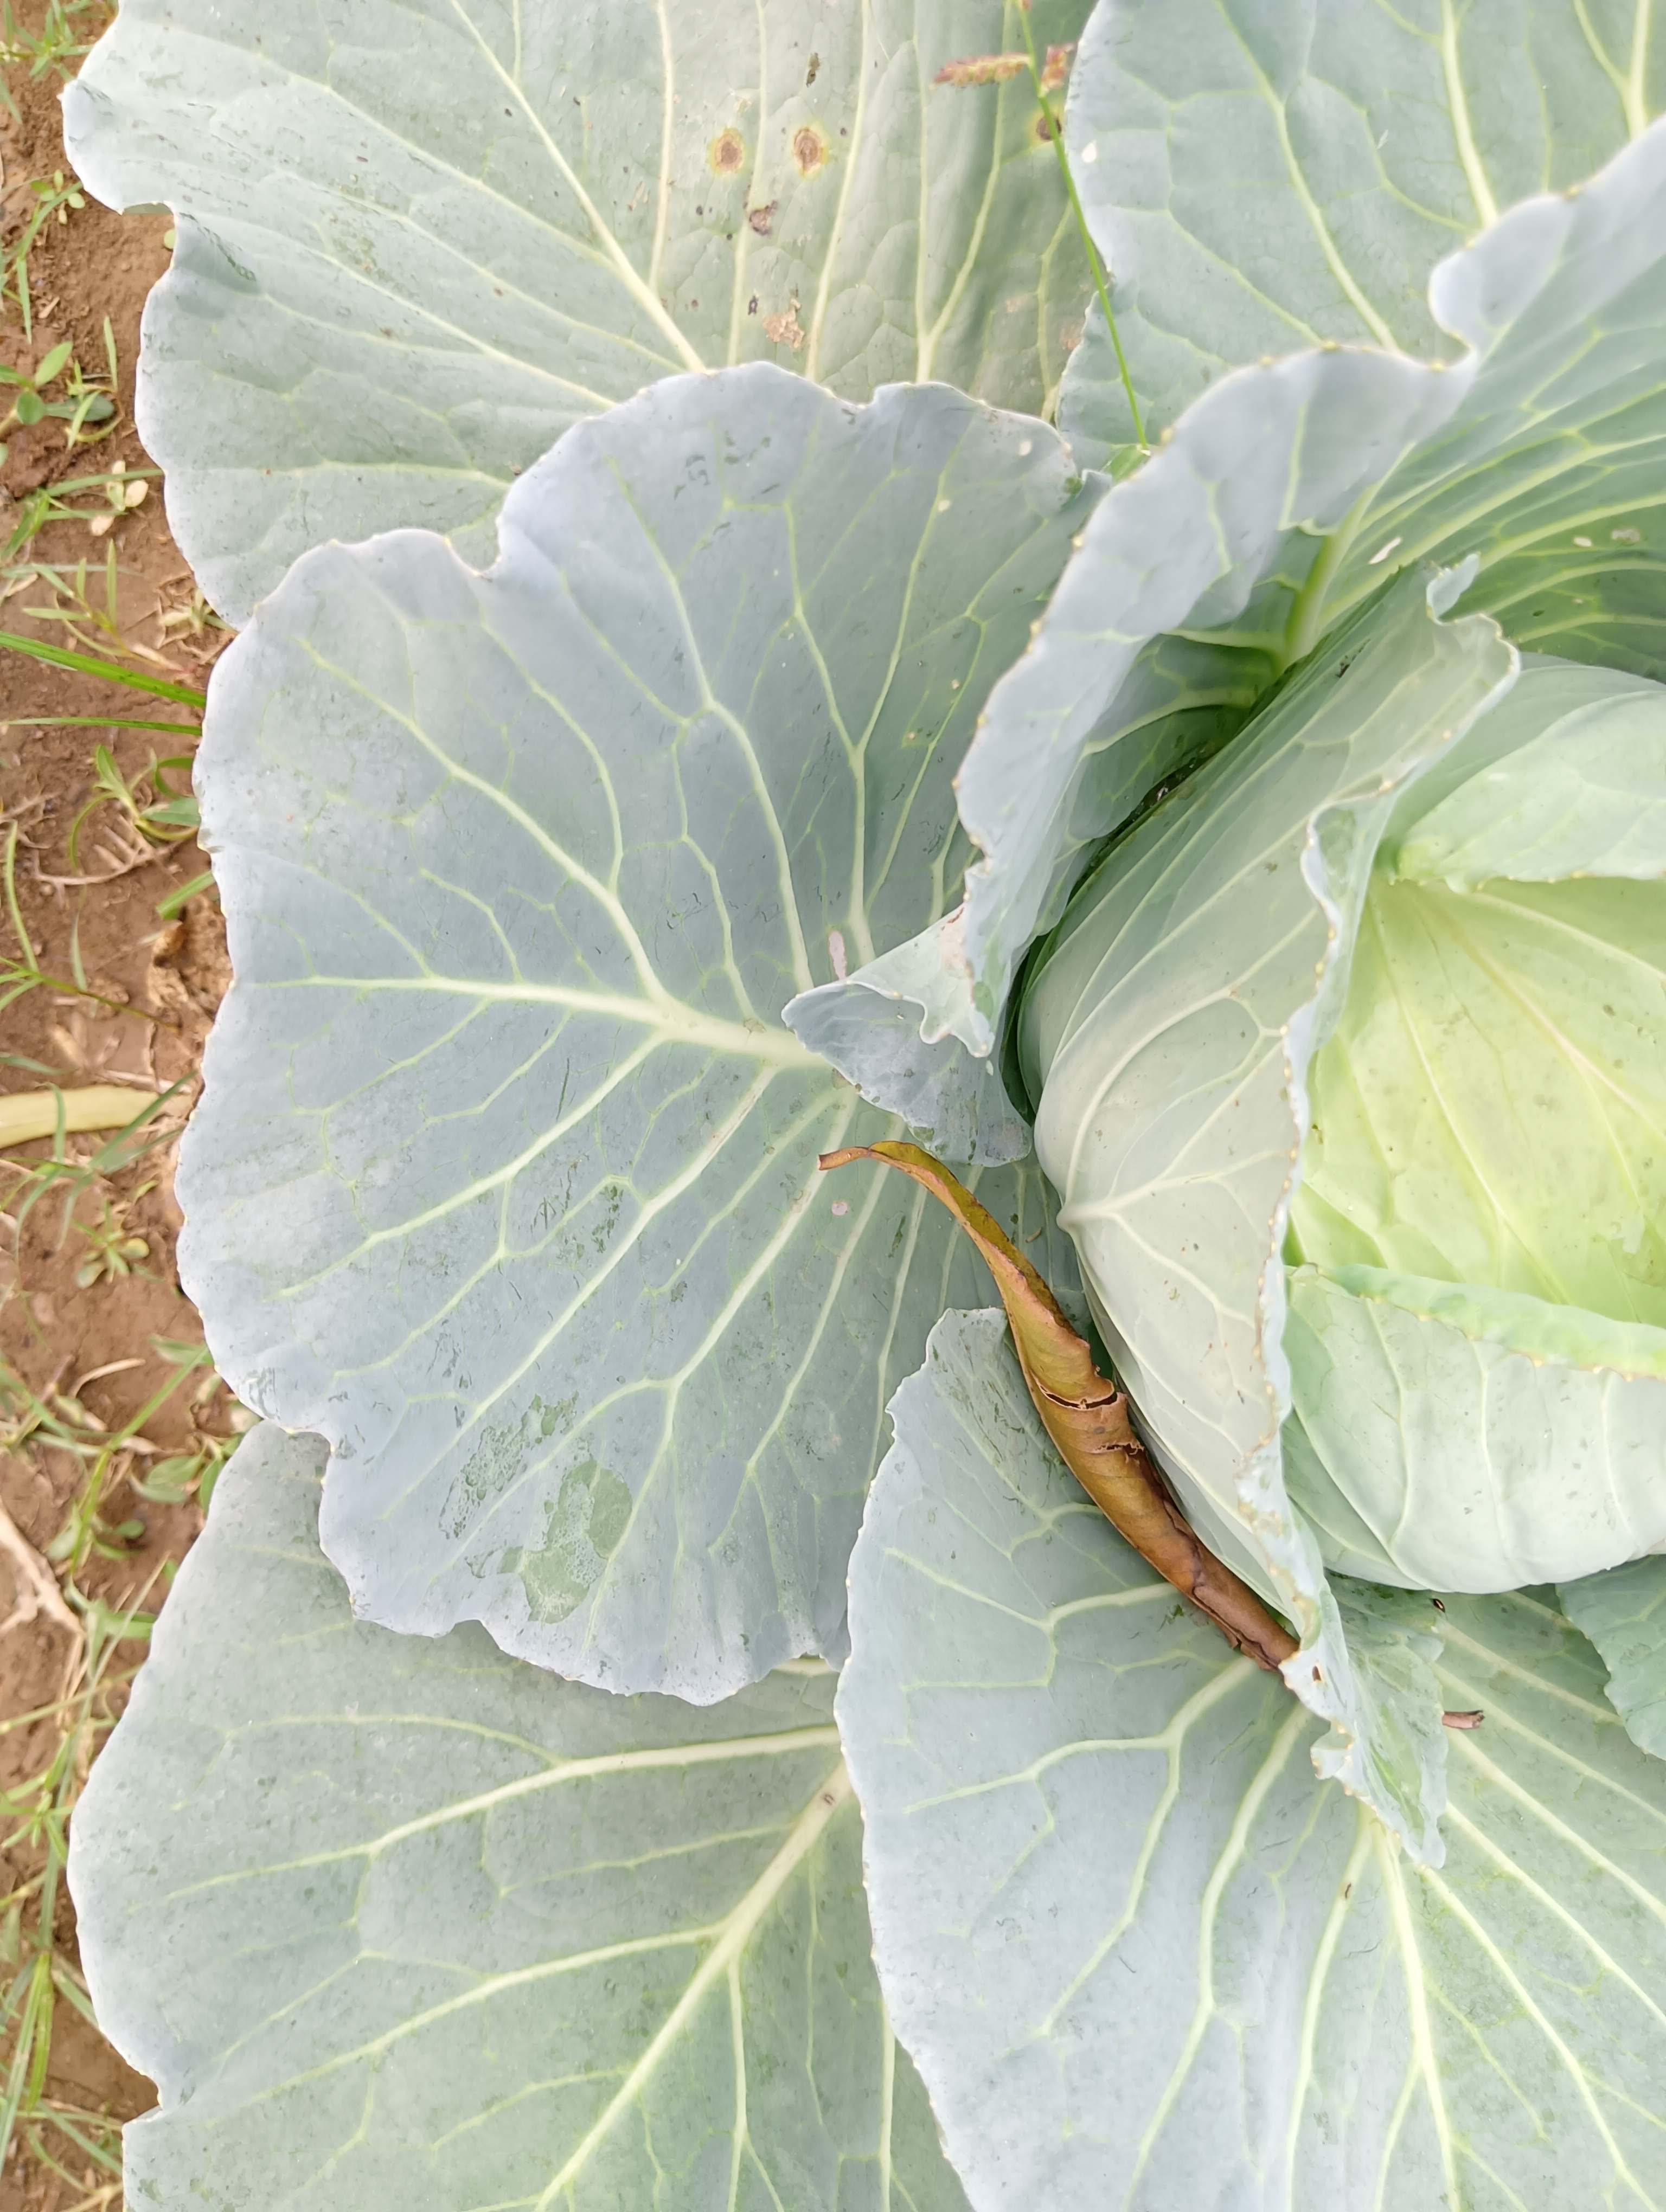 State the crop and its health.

cabbage, healthy
